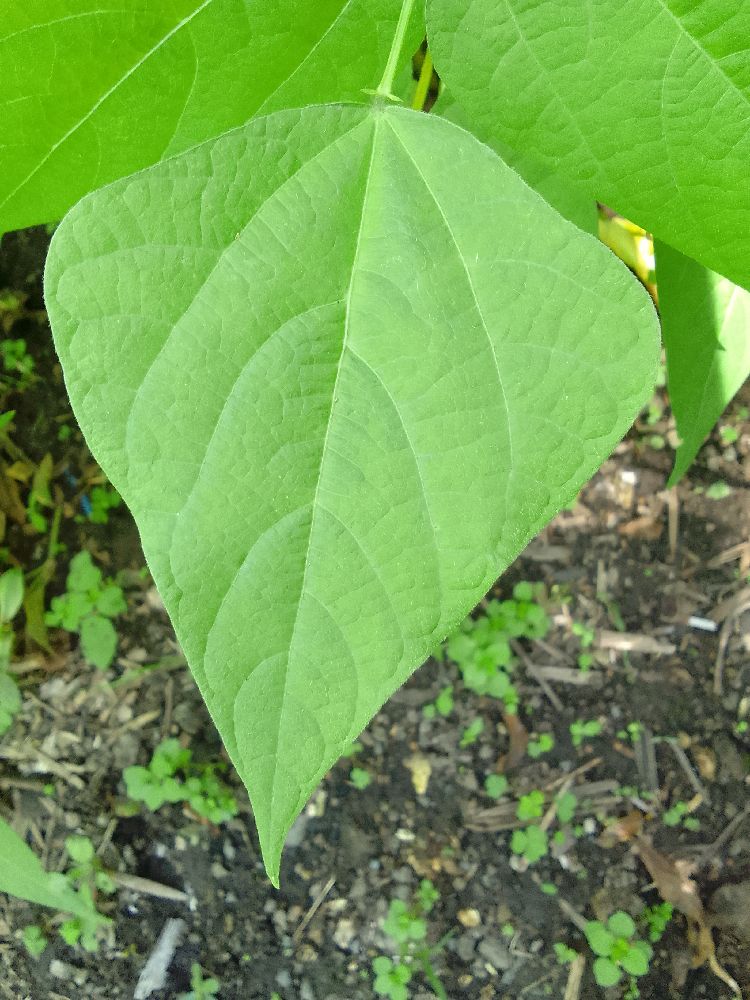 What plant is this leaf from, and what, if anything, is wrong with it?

common bean, healthy
